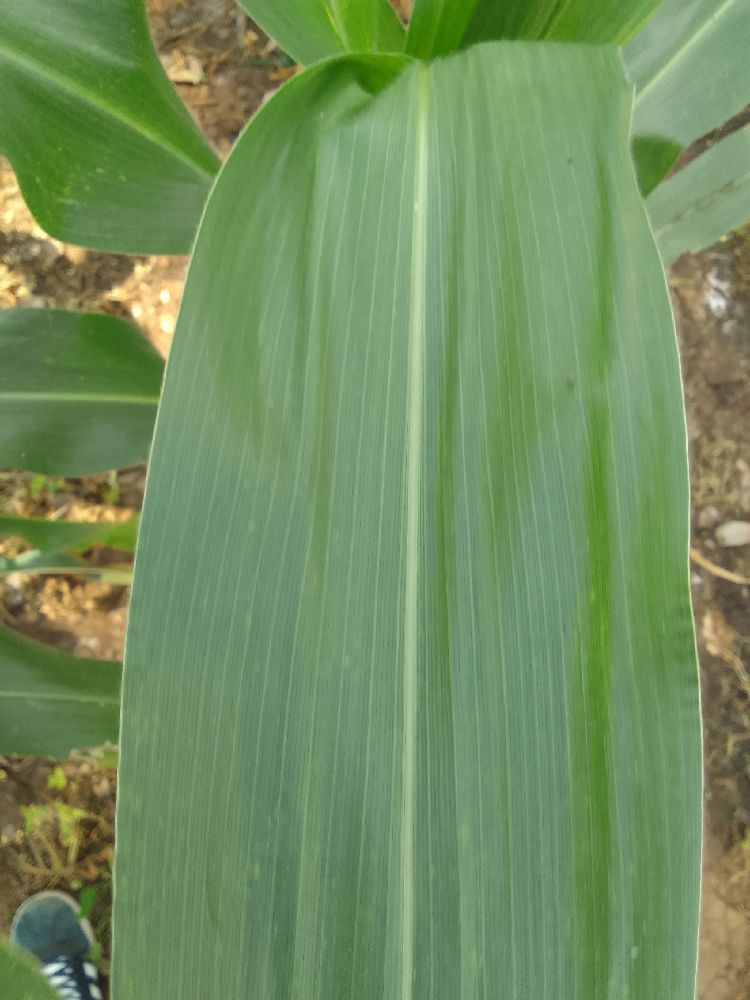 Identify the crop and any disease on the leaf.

maize, healthy
